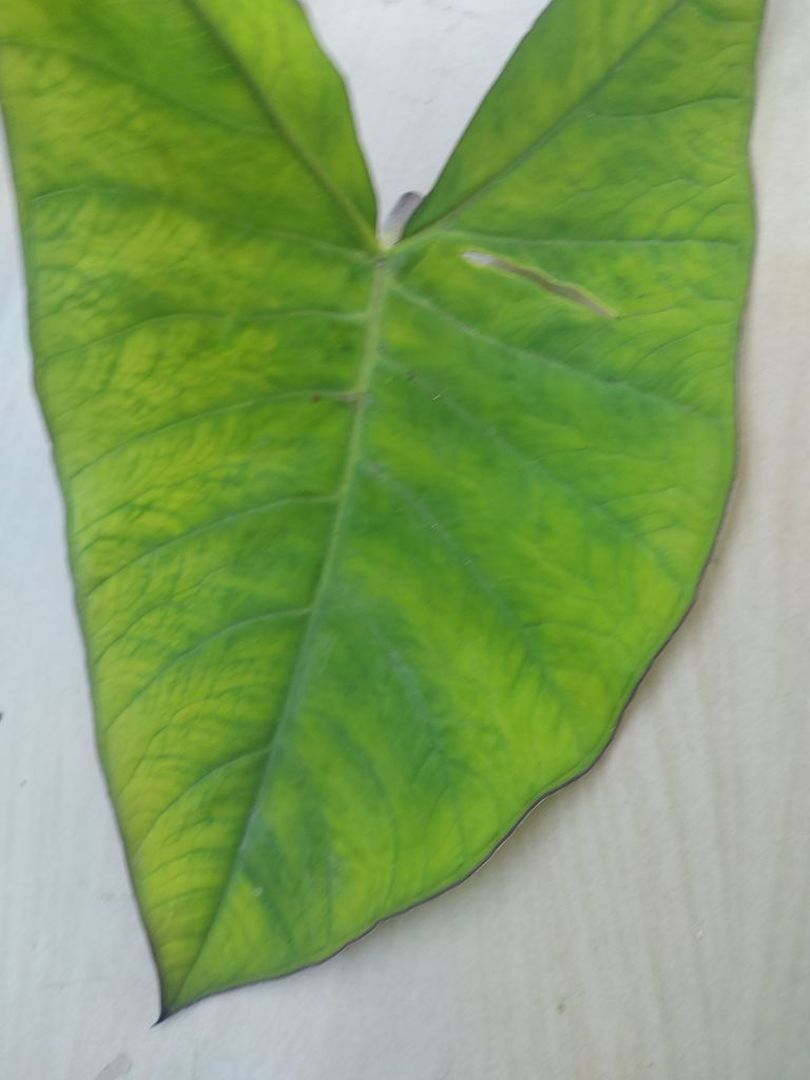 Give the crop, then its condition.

taro, mosaic
